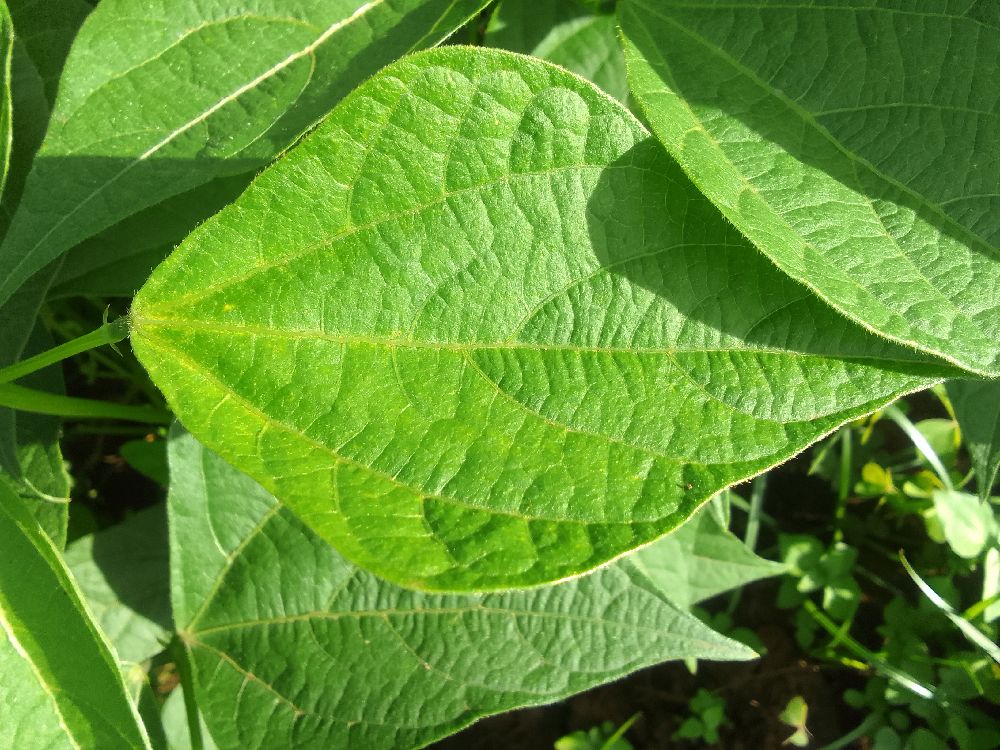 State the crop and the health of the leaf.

common bean, healthy
